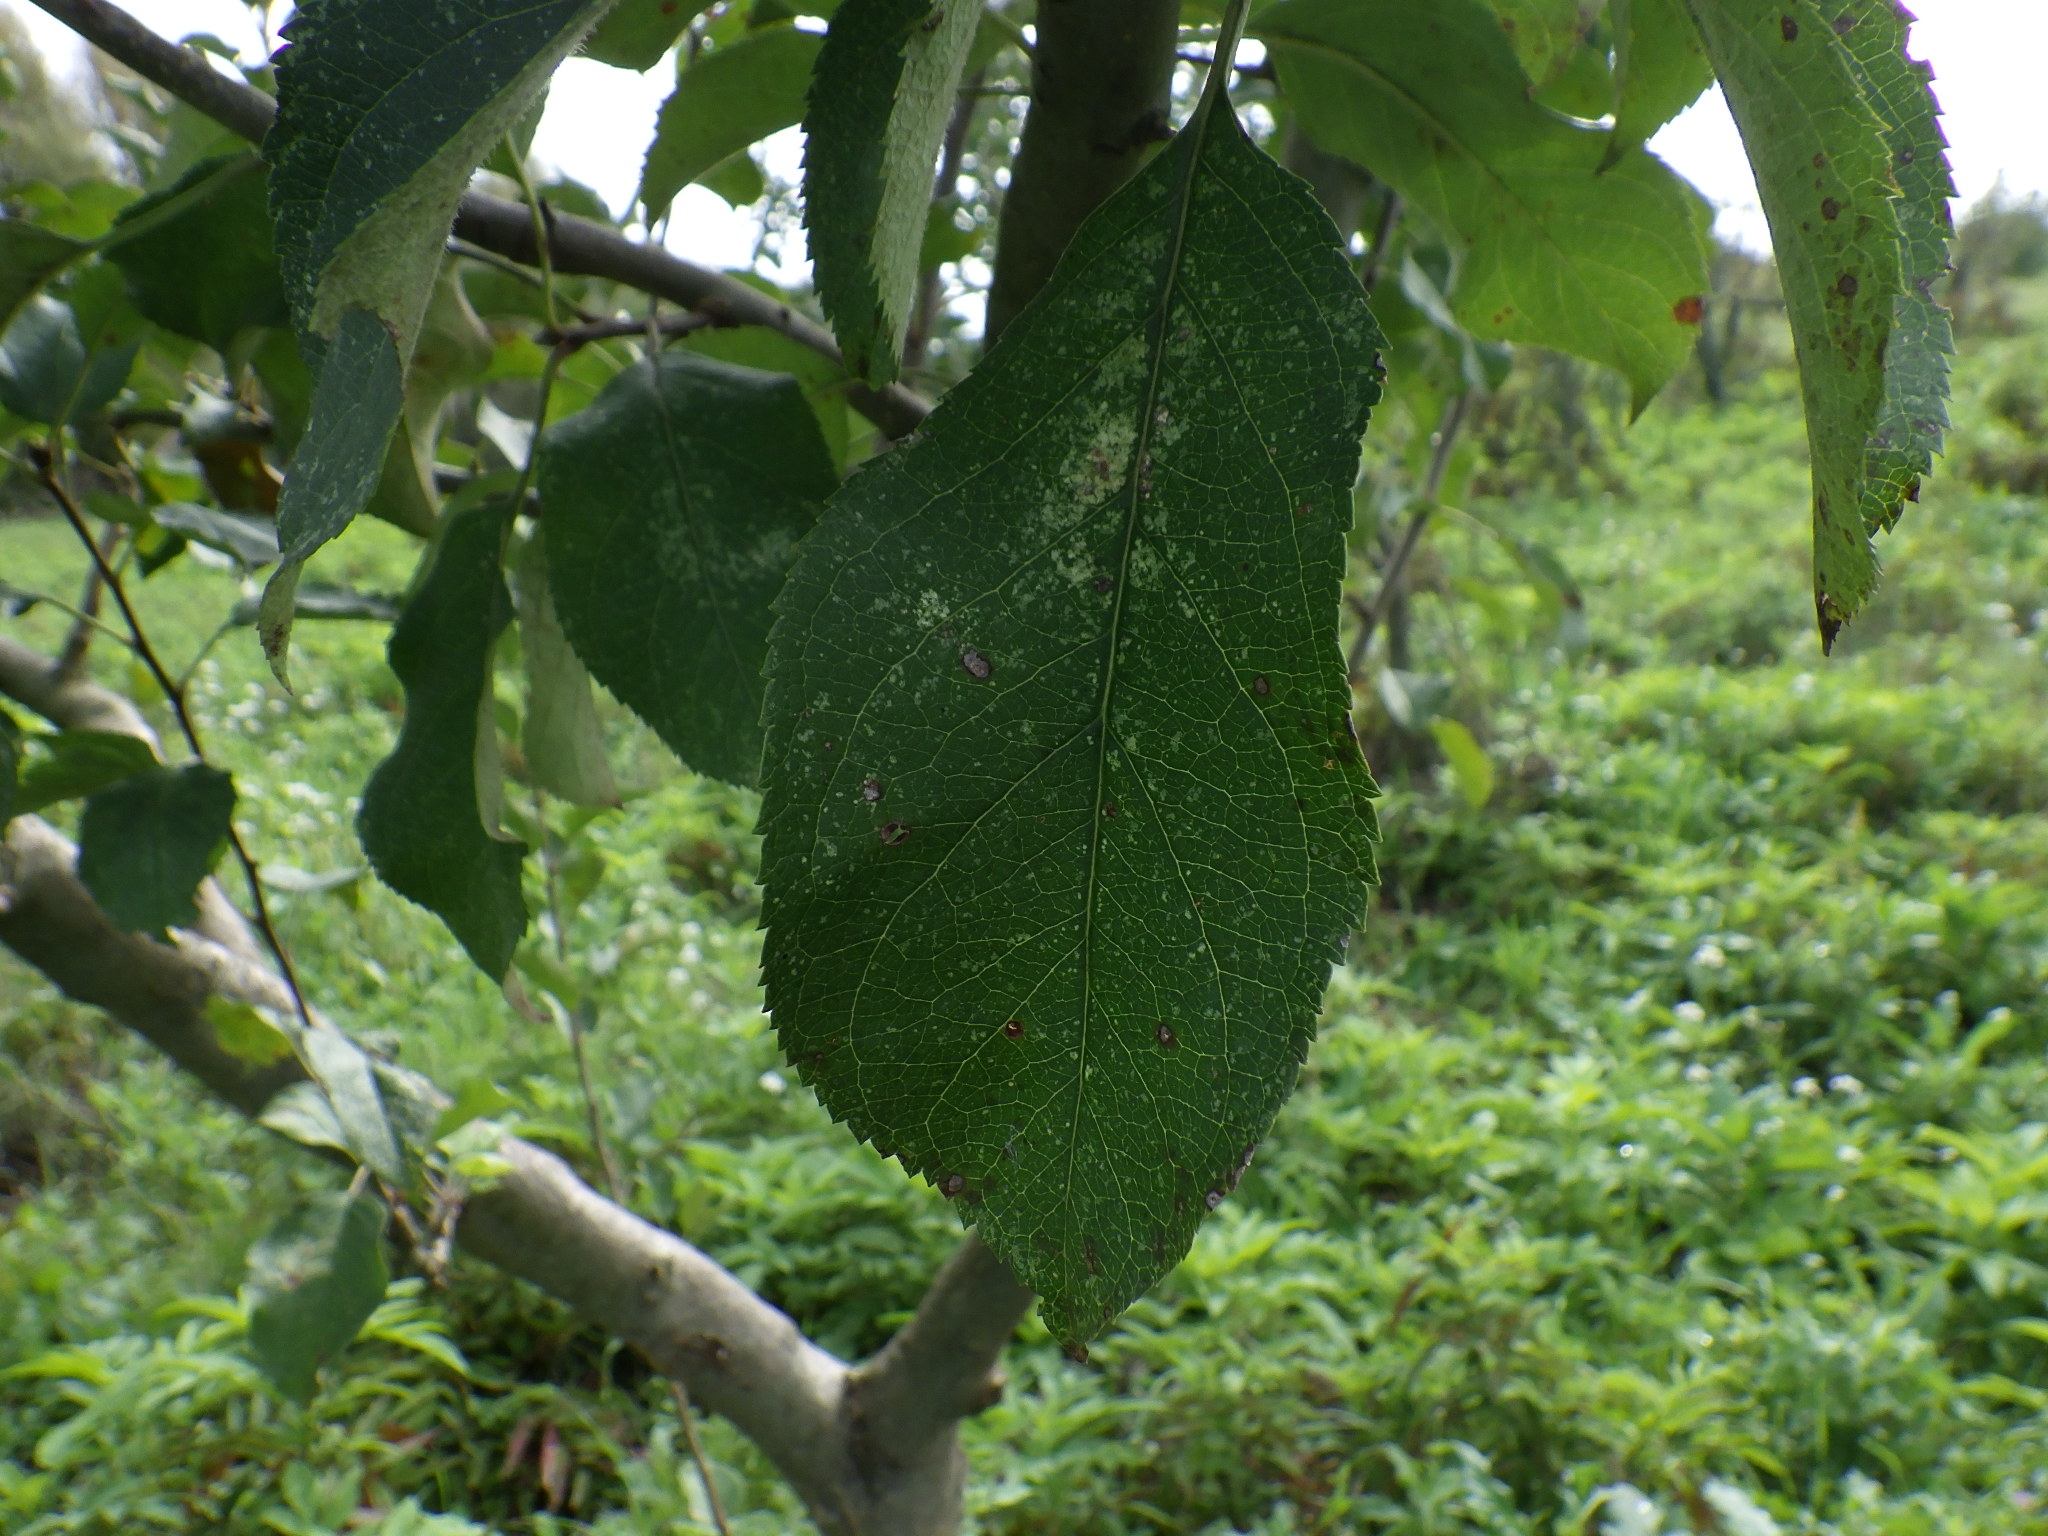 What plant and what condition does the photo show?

apple, alternaria, mites
